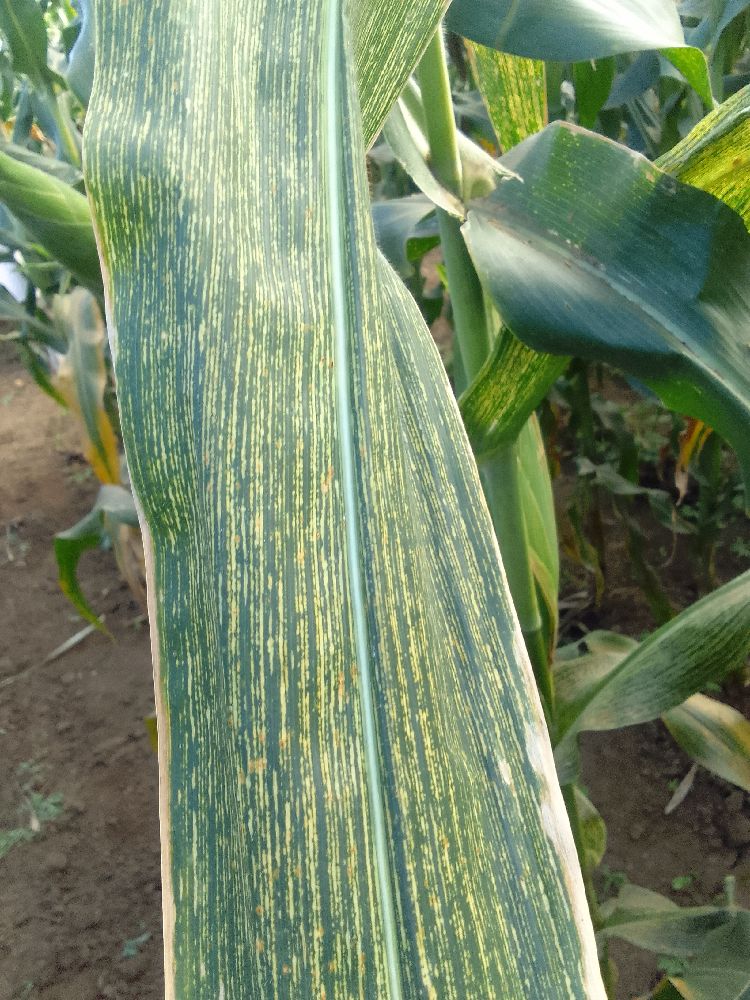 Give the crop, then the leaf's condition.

maize, maize streak virus
